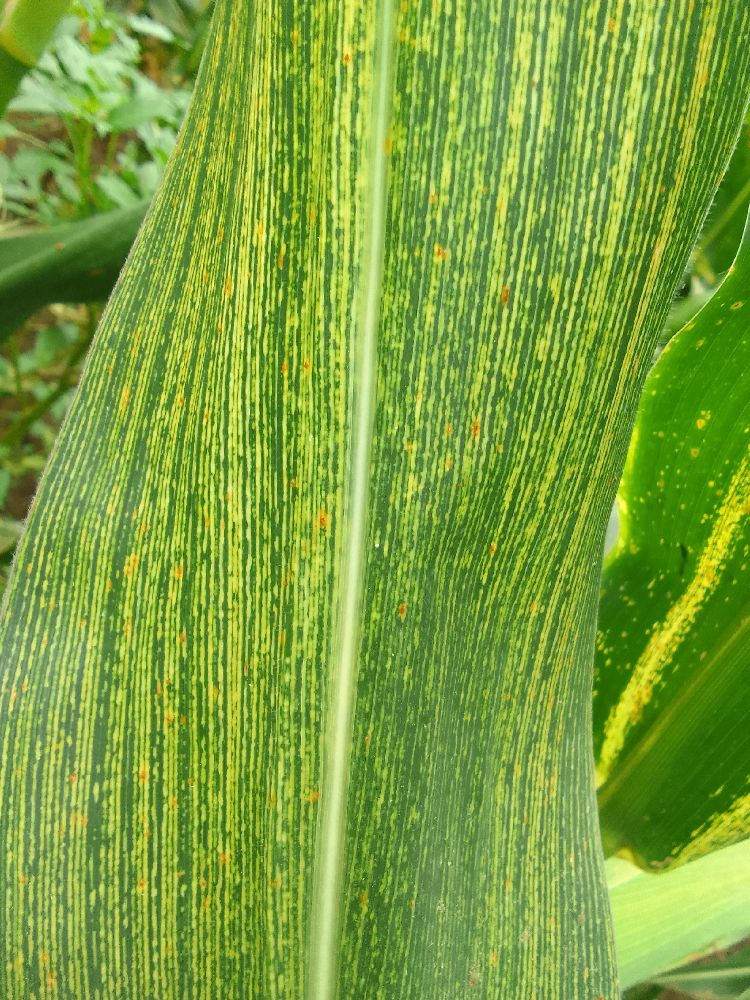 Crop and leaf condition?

maize, maize streak virus
